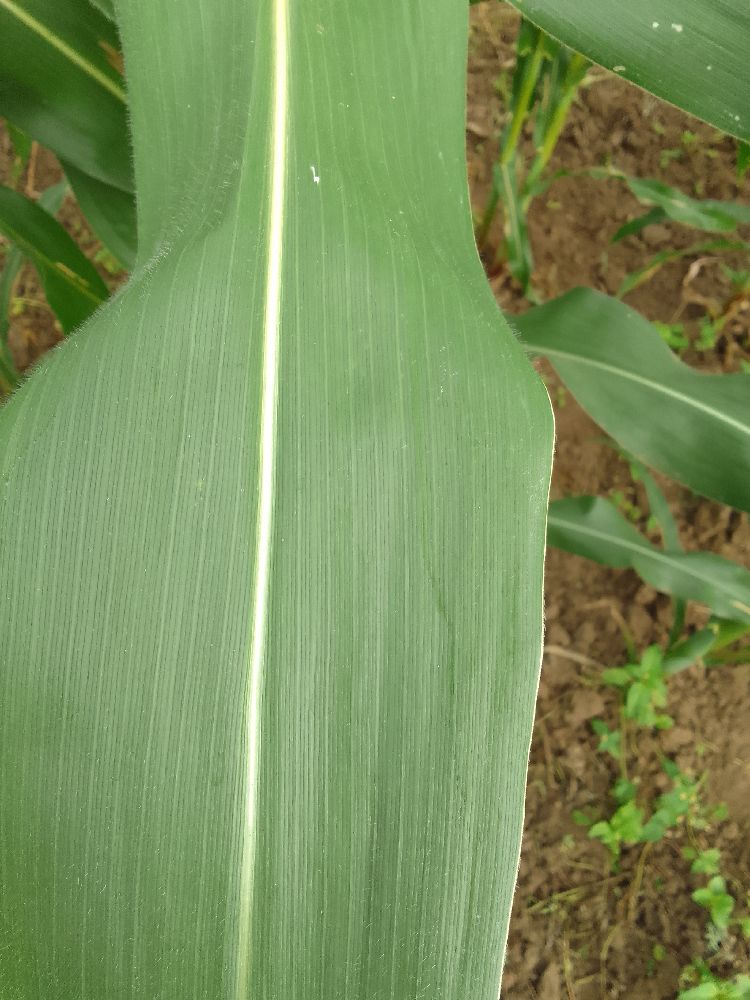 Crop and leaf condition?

maize, healthy
